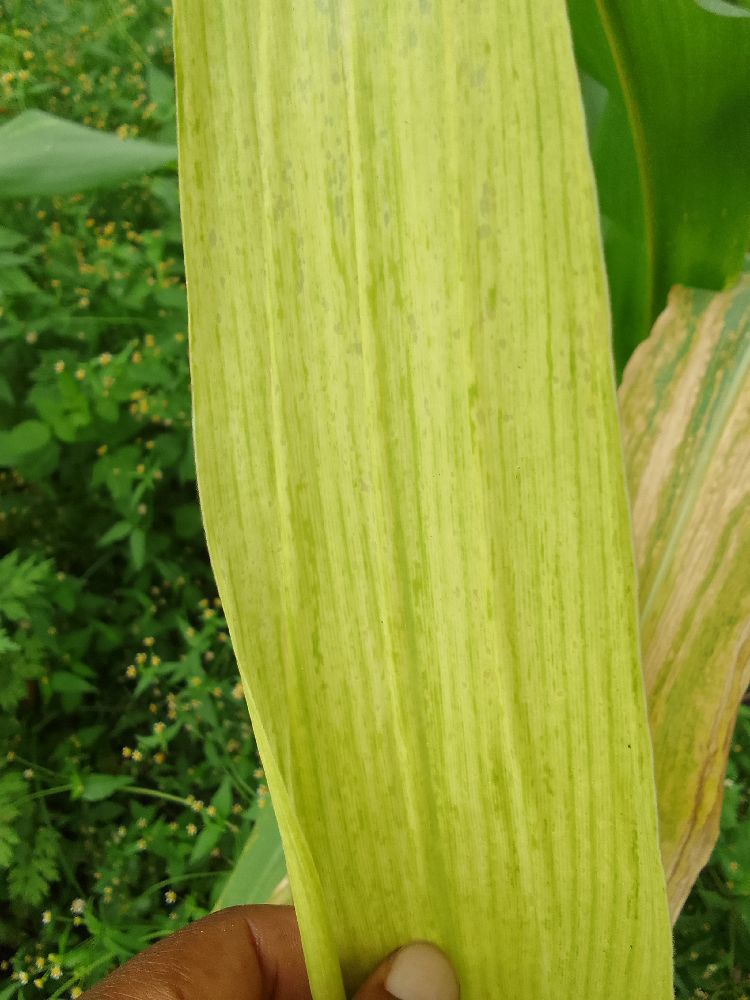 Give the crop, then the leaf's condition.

maize, maize lethal necrosis
